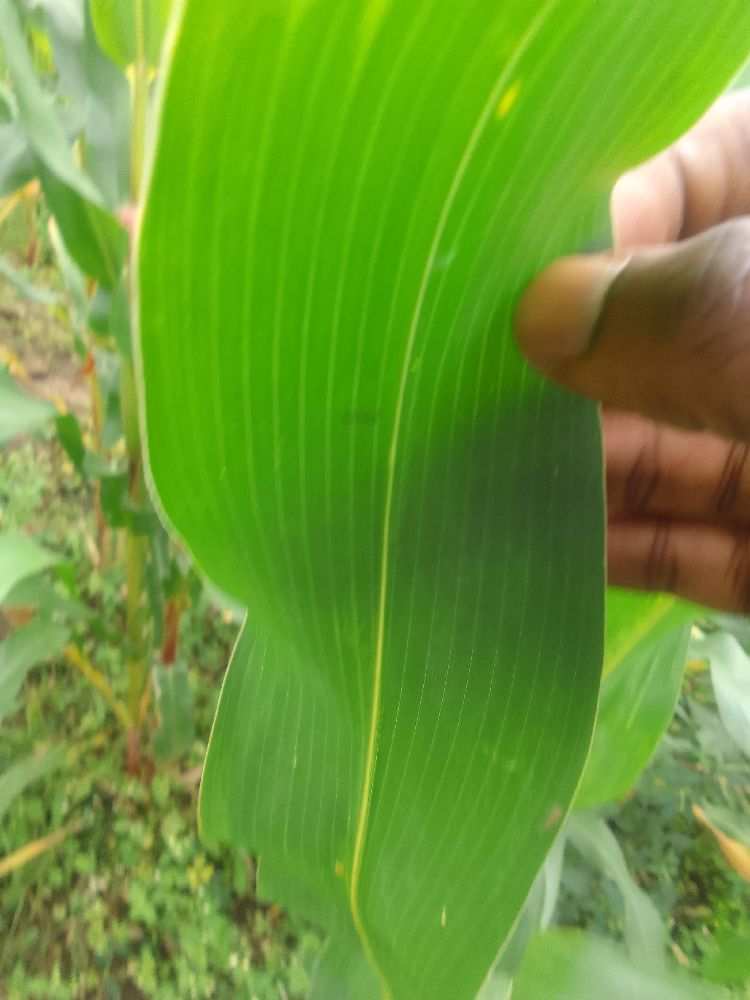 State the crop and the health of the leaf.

maize, healthy
